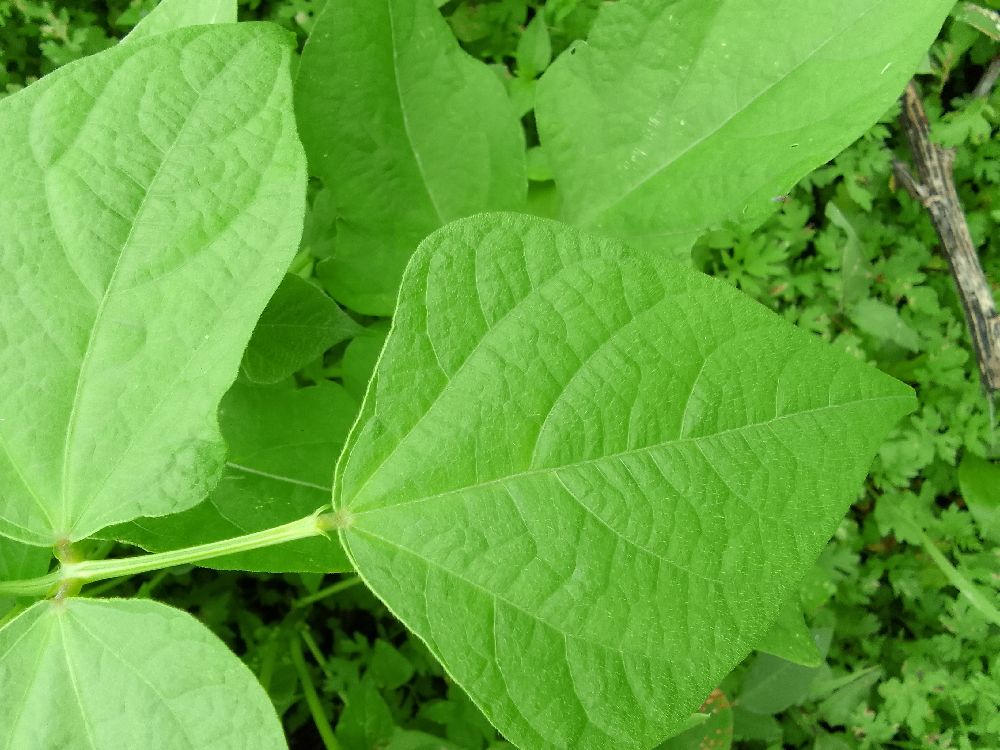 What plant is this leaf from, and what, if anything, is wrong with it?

common bean, healthy
